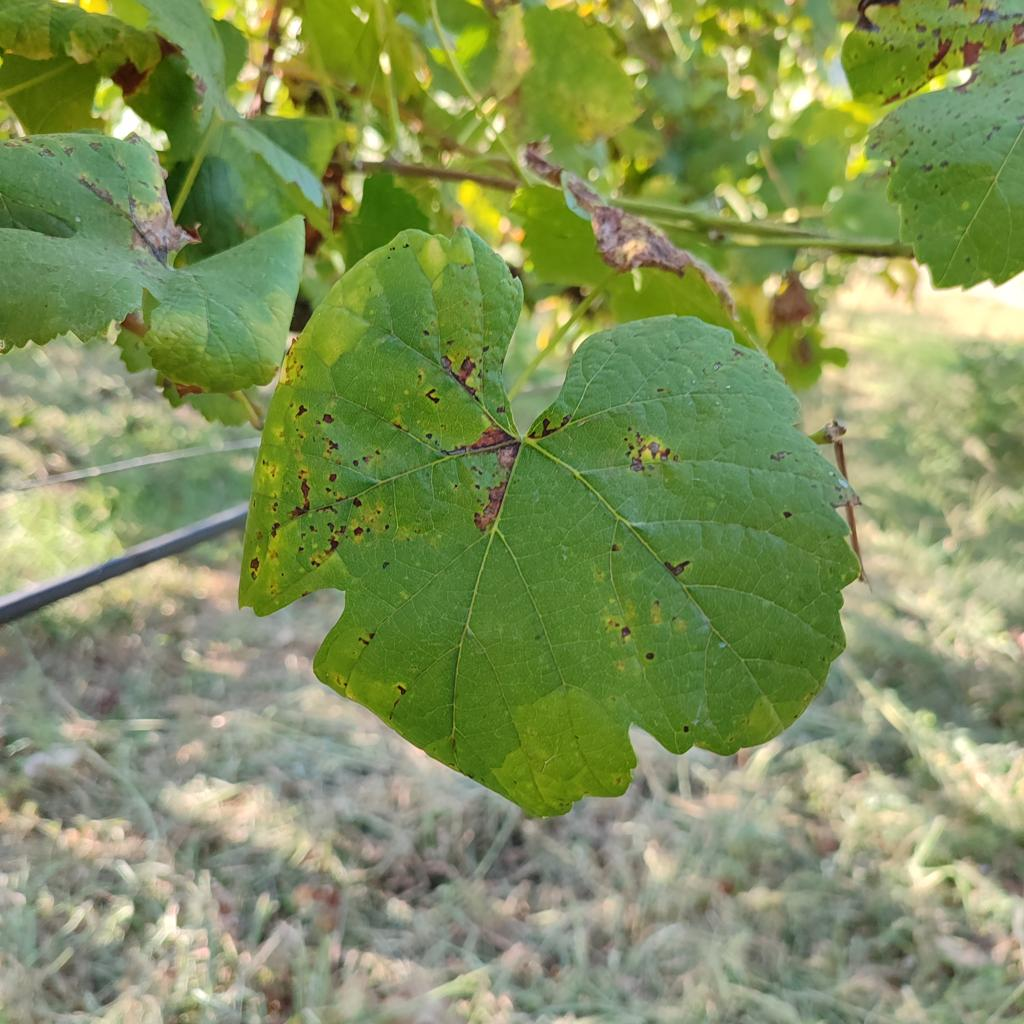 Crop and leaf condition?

grapevine, downy mildew
